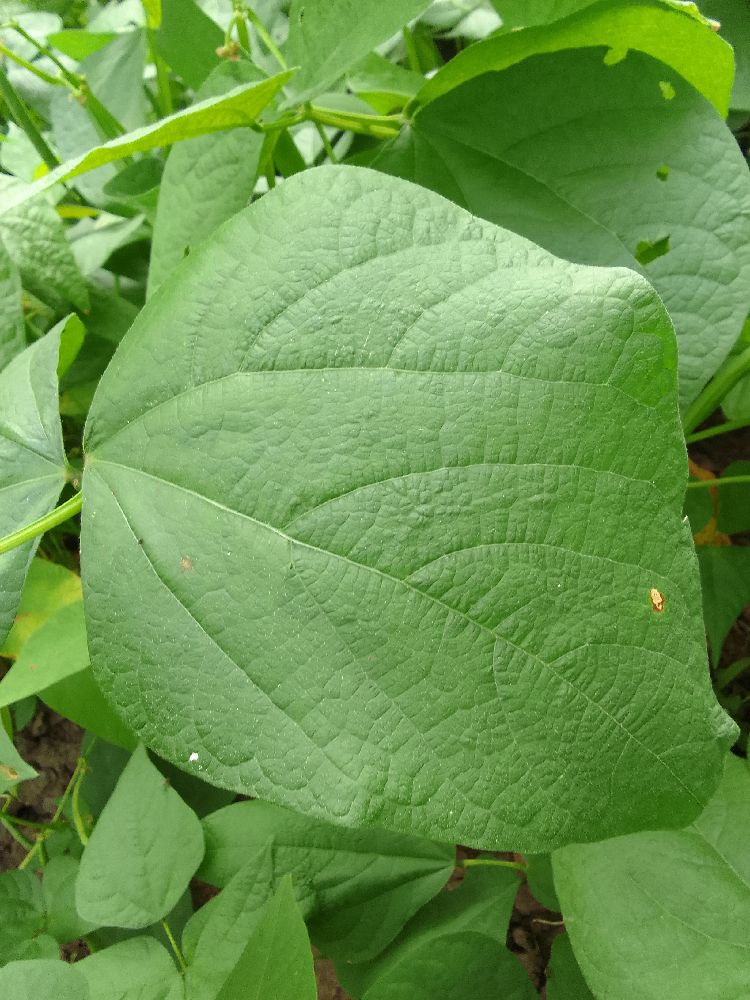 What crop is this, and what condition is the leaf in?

common bean, healthy
